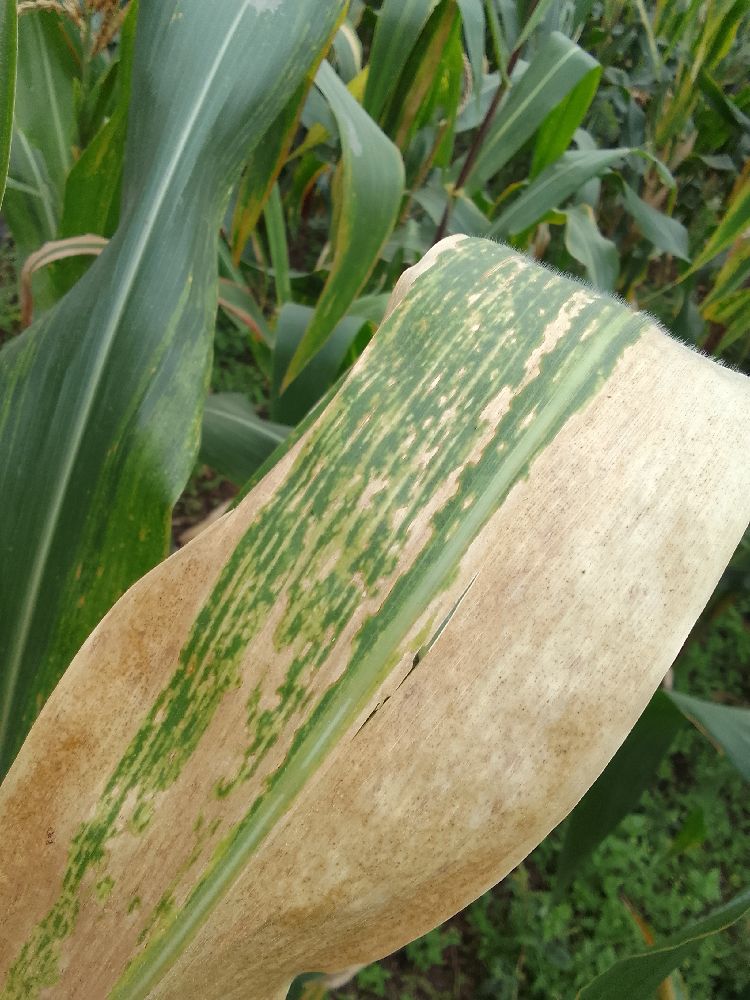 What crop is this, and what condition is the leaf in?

maize, maize lethal necrosis
